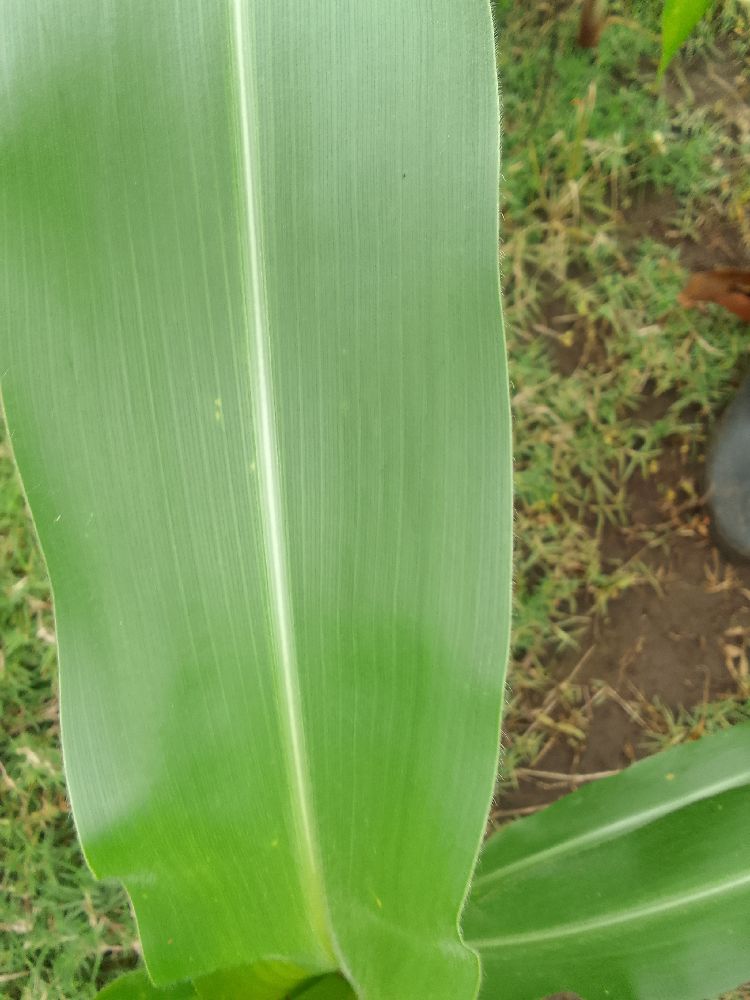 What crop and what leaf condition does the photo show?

maize, healthy
